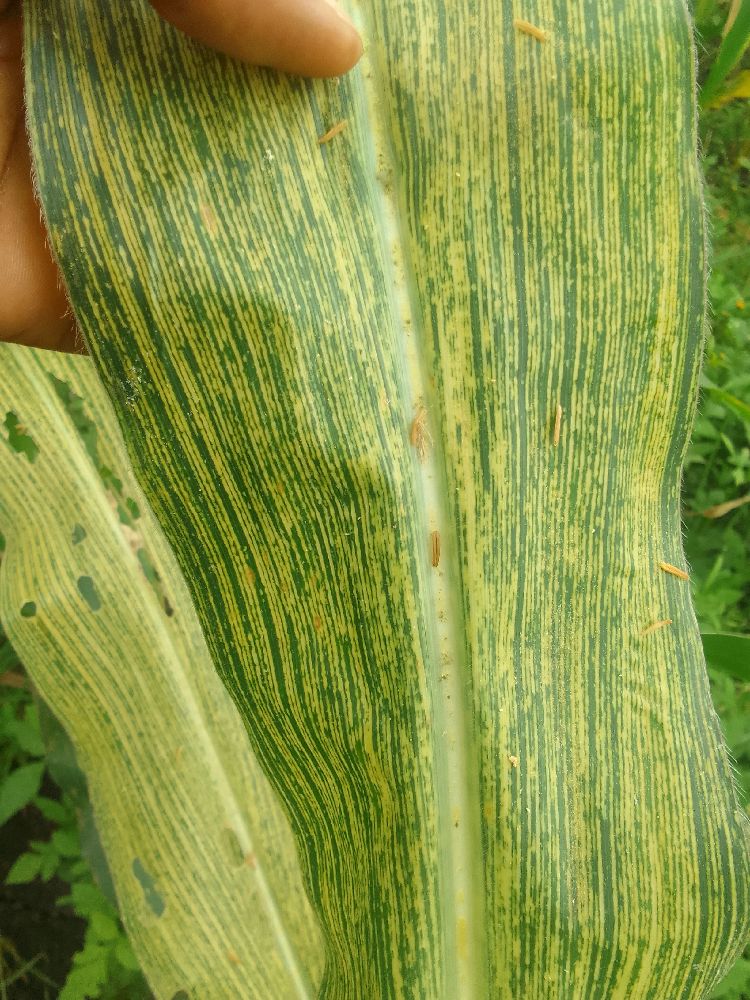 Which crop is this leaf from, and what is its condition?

maize, maize streak virus
